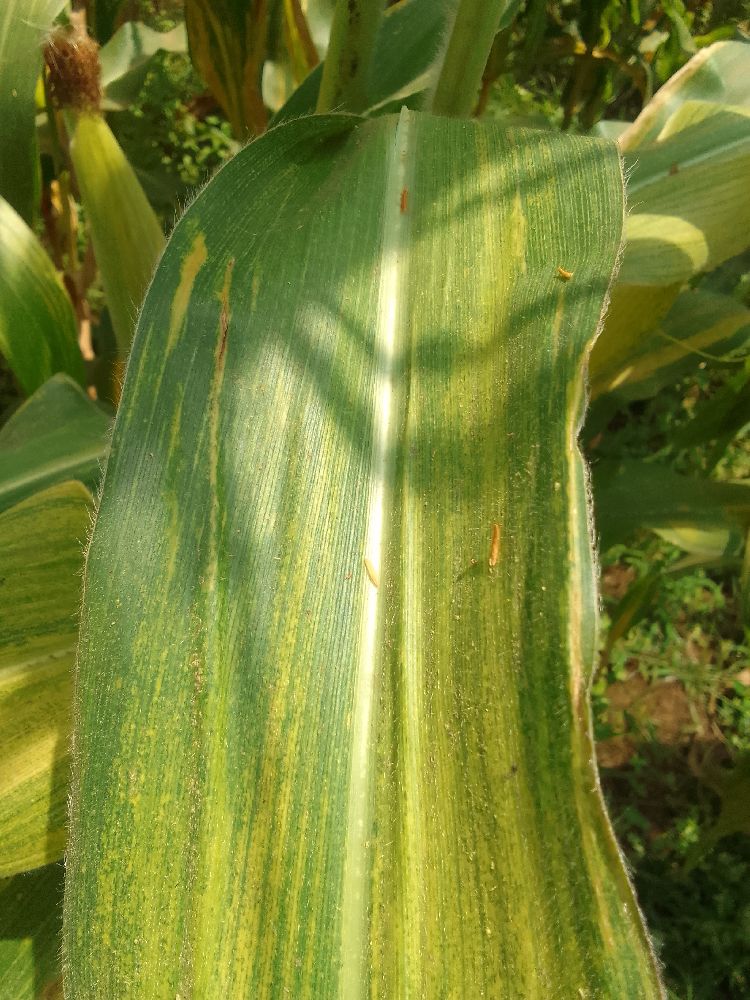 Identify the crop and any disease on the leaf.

maize, maize lethal necrosis
